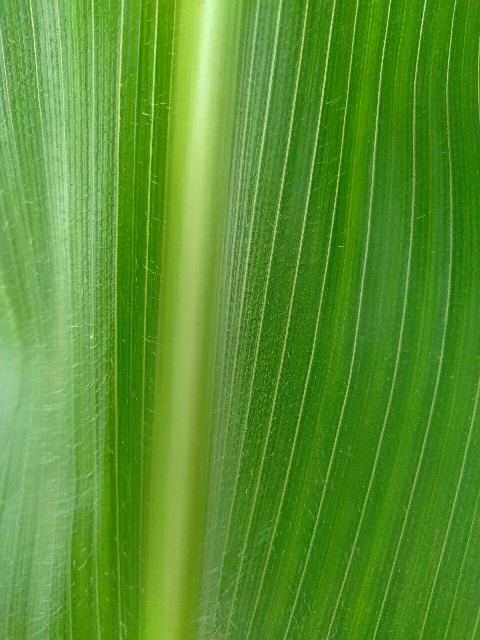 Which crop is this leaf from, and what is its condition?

maize, healthy
